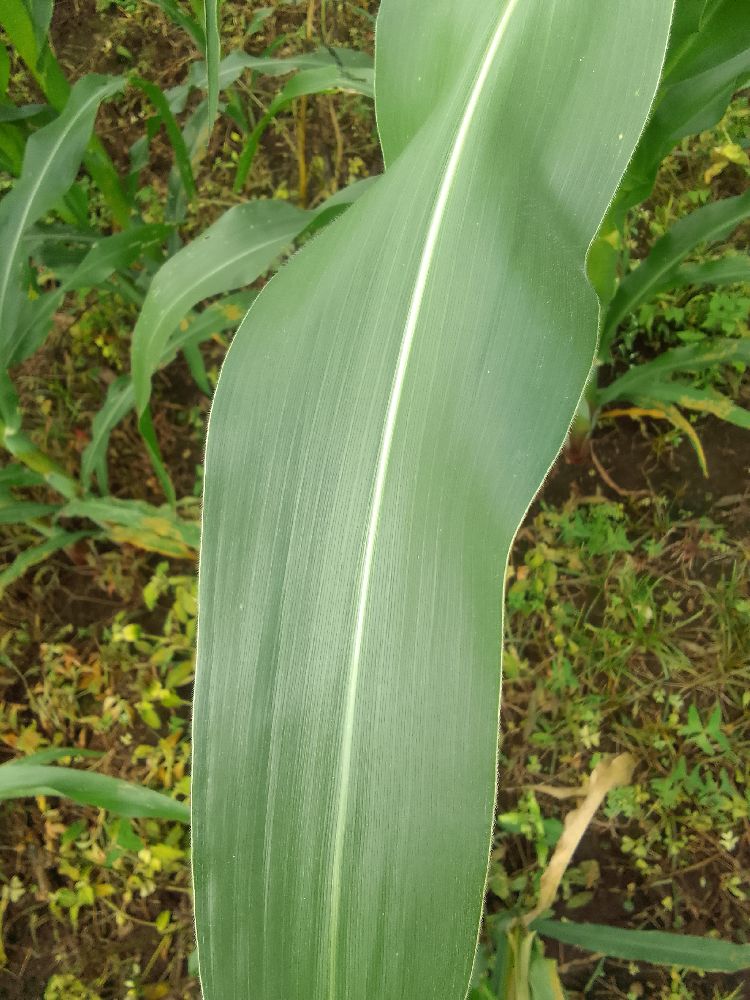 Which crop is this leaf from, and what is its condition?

maize, healthy
